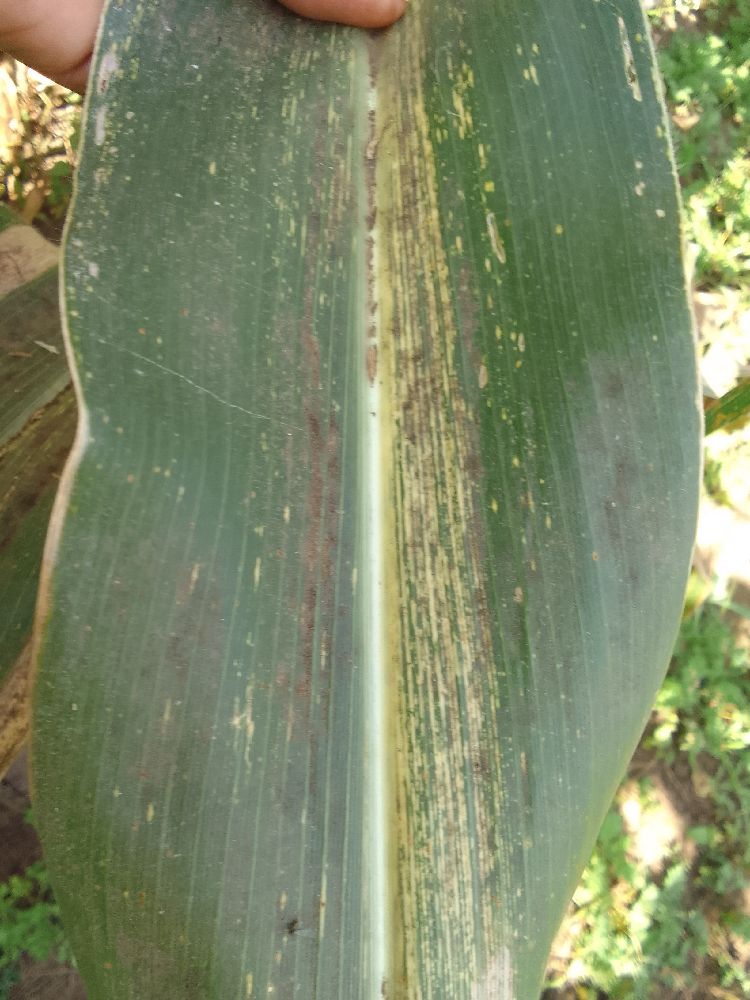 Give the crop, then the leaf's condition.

maize, maize streak virus
